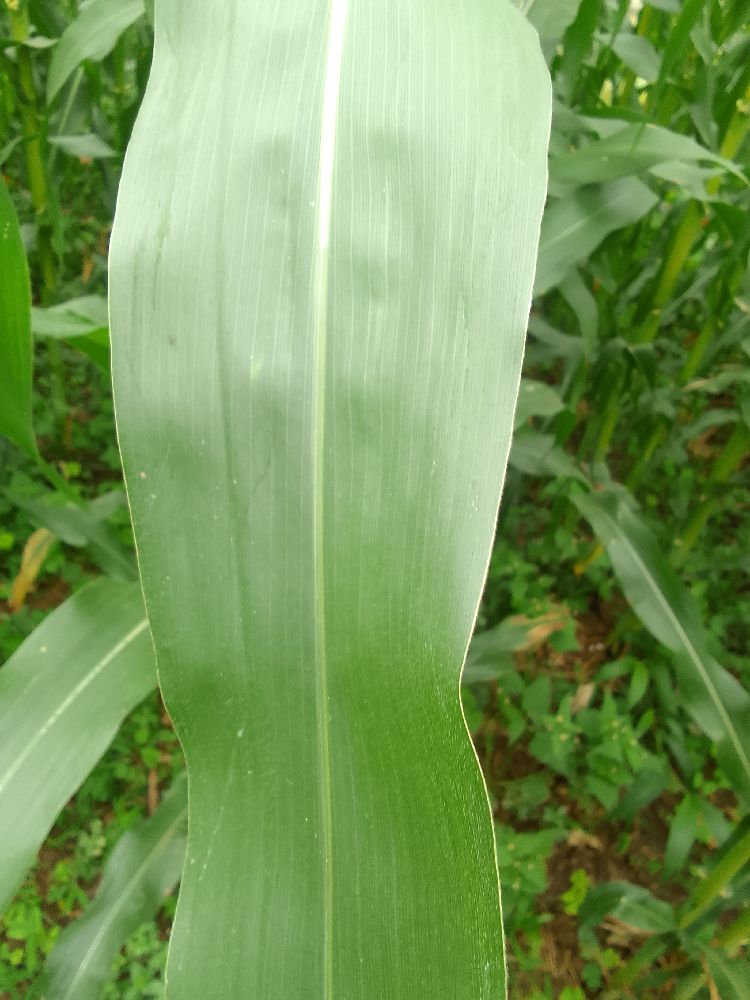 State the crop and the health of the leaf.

maize, healthy
